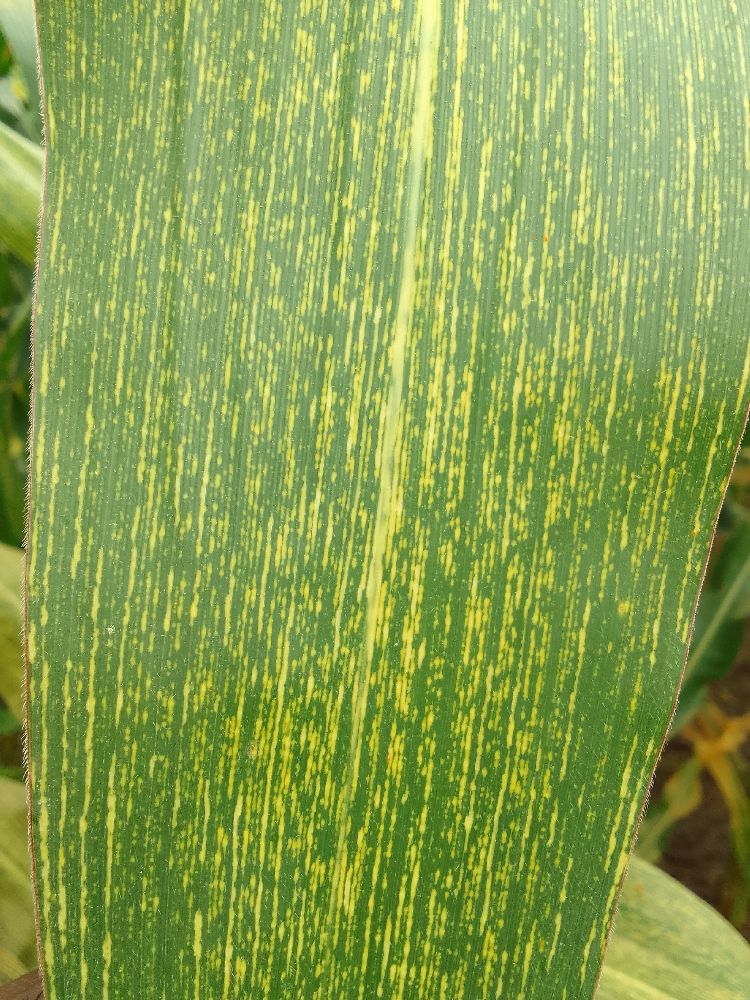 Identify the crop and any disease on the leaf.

maize, maize streak virus
